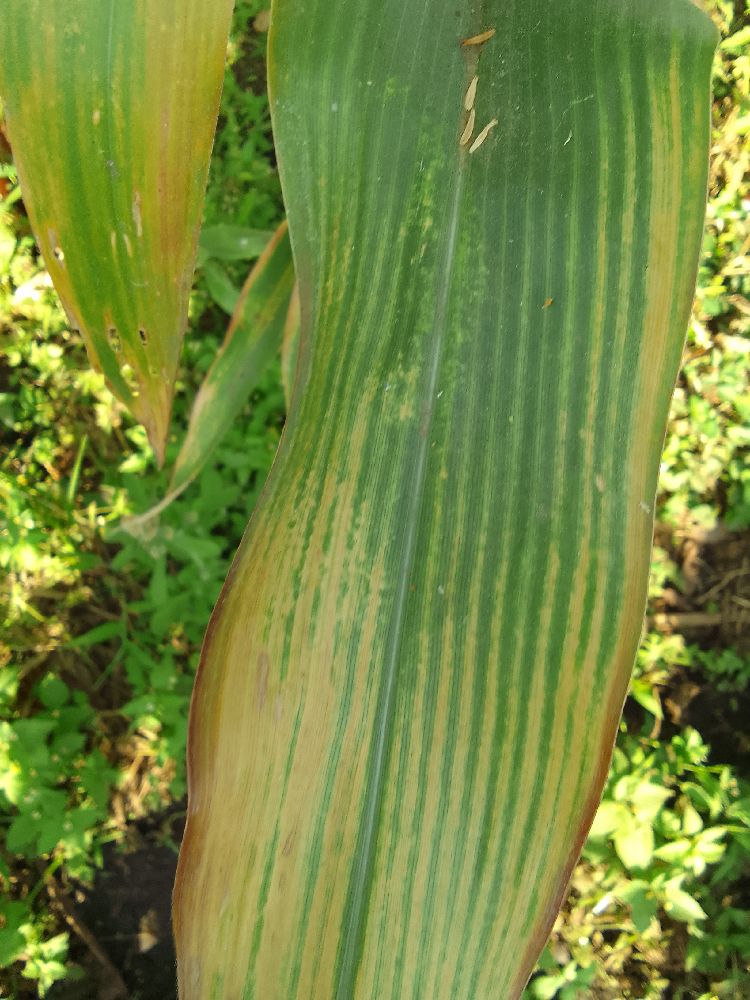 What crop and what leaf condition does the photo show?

maize, maize lethal necrosis
